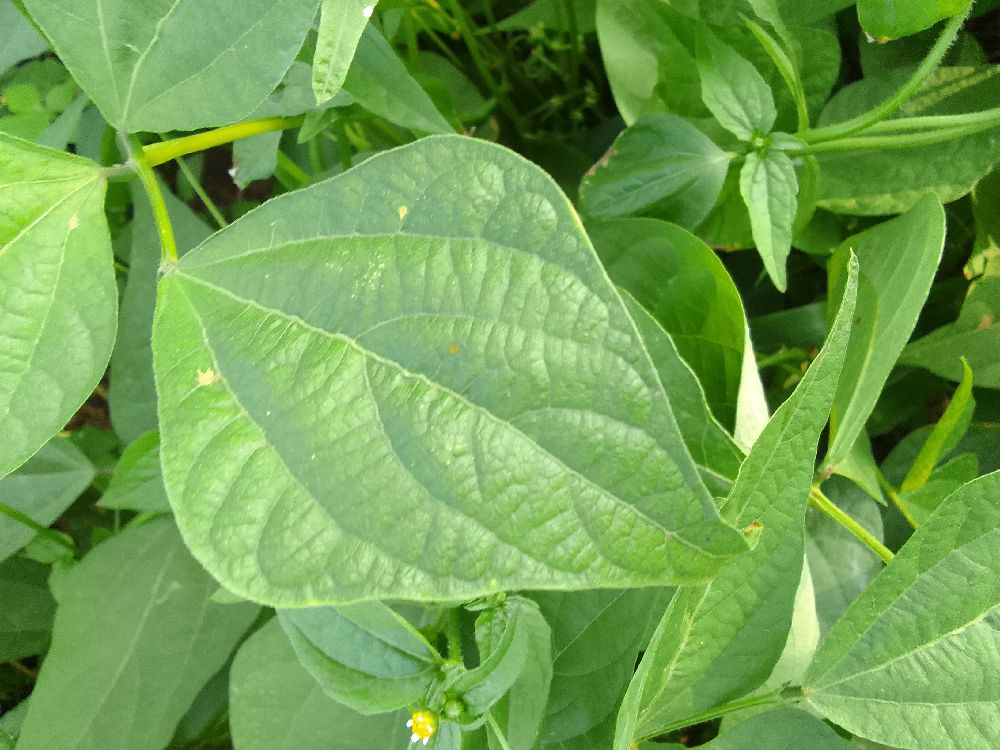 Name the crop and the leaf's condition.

common bean, healthy
